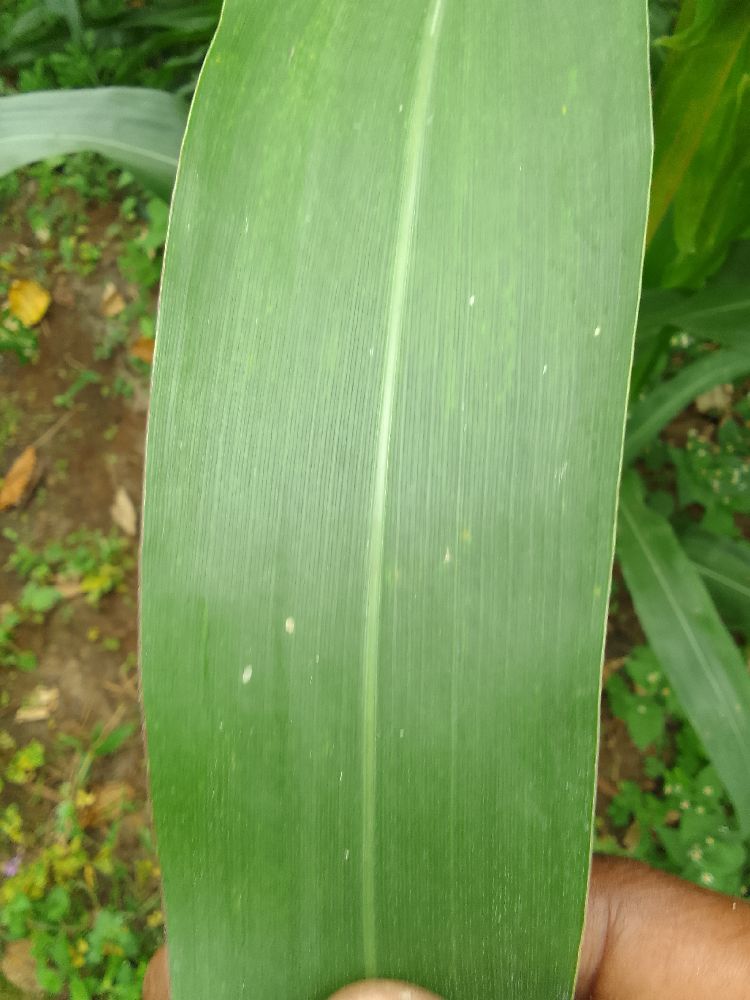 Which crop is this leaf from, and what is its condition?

maize, healthy
